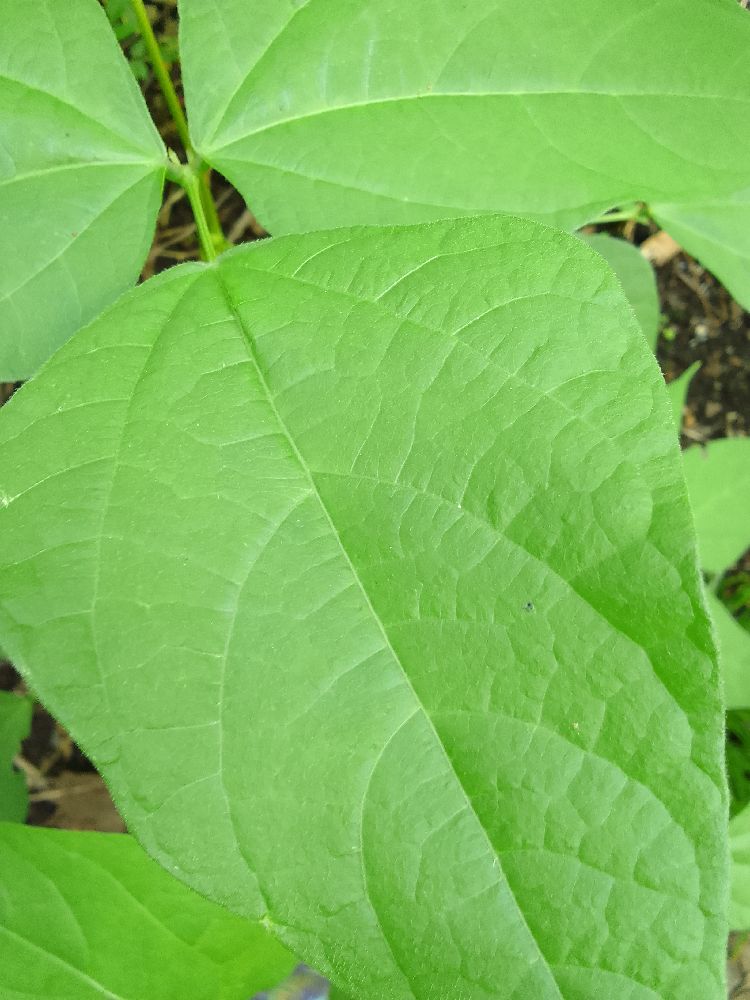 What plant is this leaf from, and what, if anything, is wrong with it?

common bean, healthy
